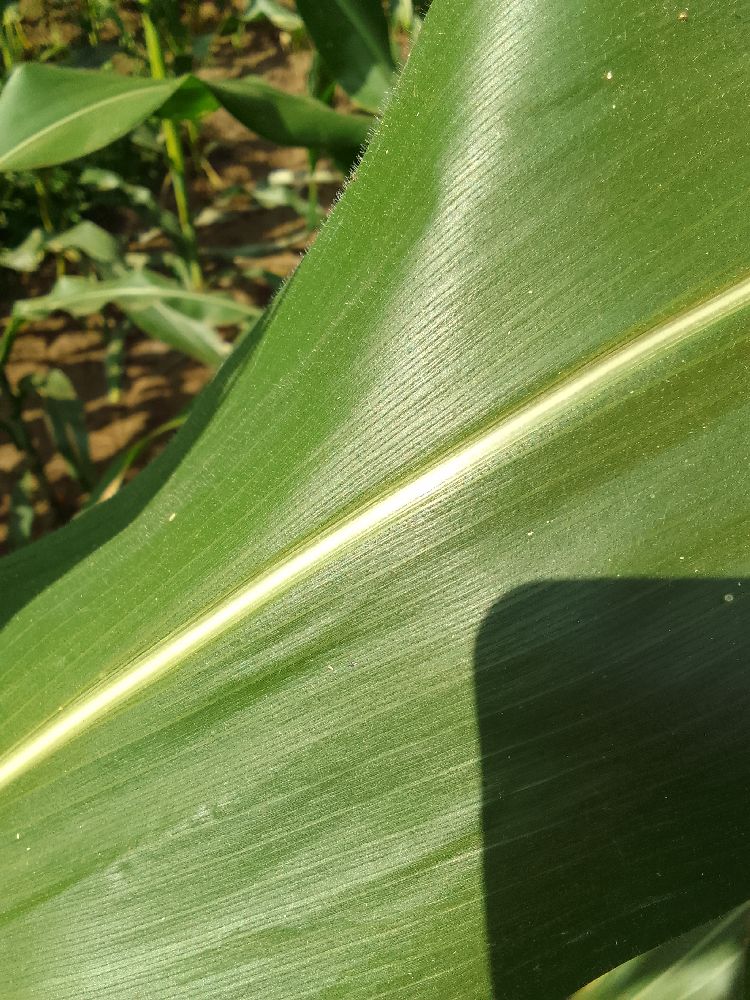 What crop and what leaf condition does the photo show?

maize, healthy
